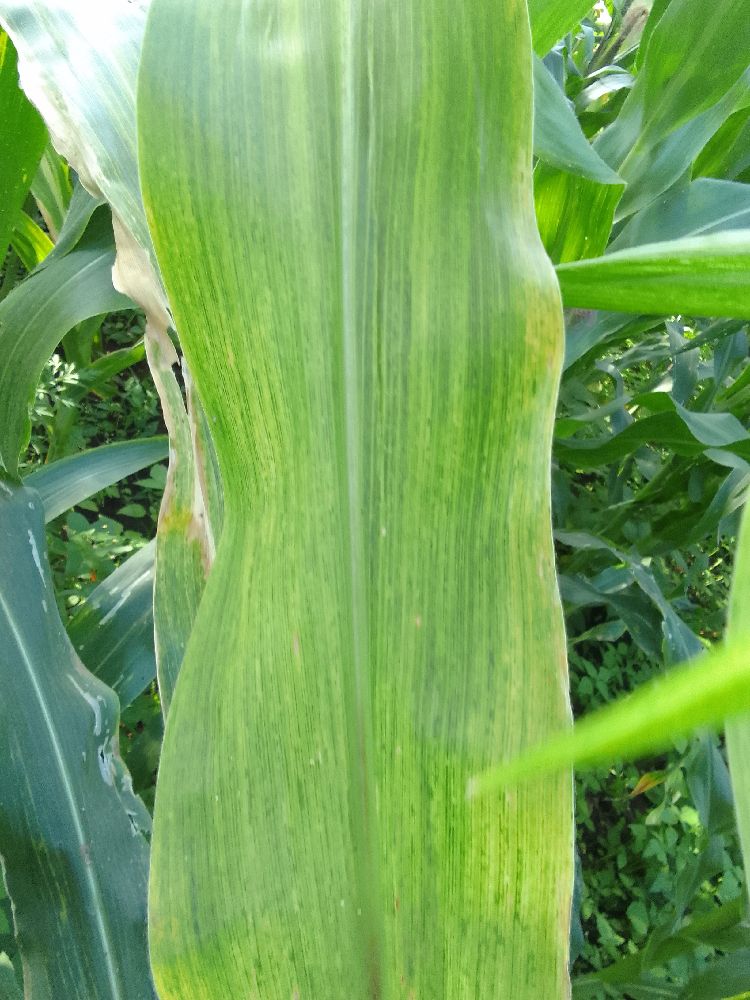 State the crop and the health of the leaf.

maize, maize lethal necrosis
